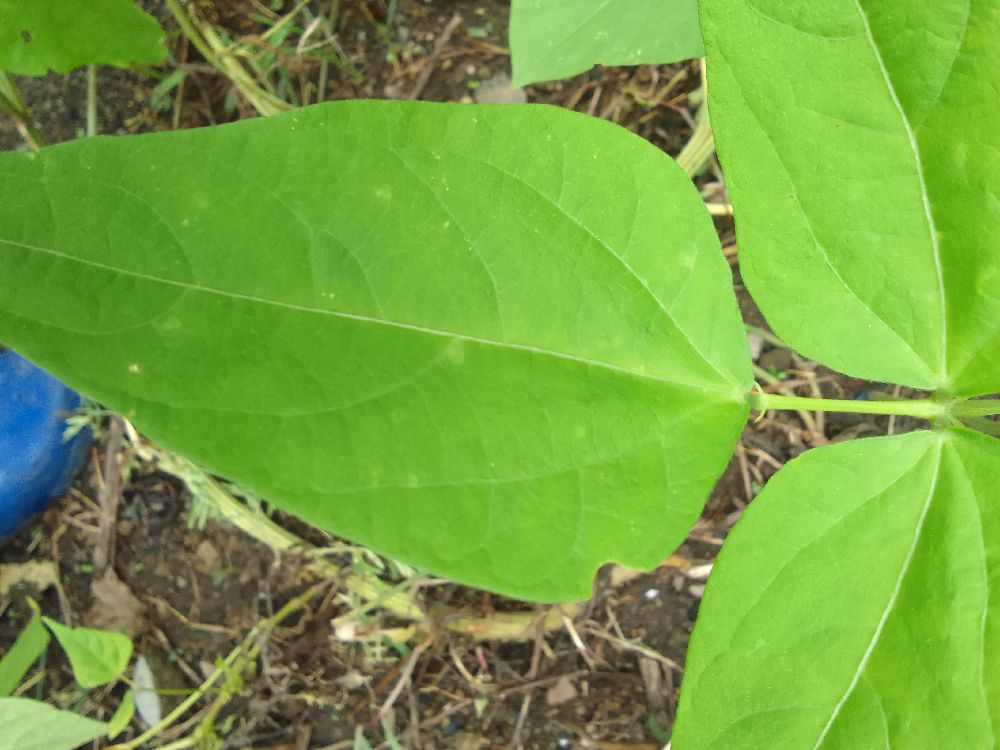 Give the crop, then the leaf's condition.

common bean, healthy
